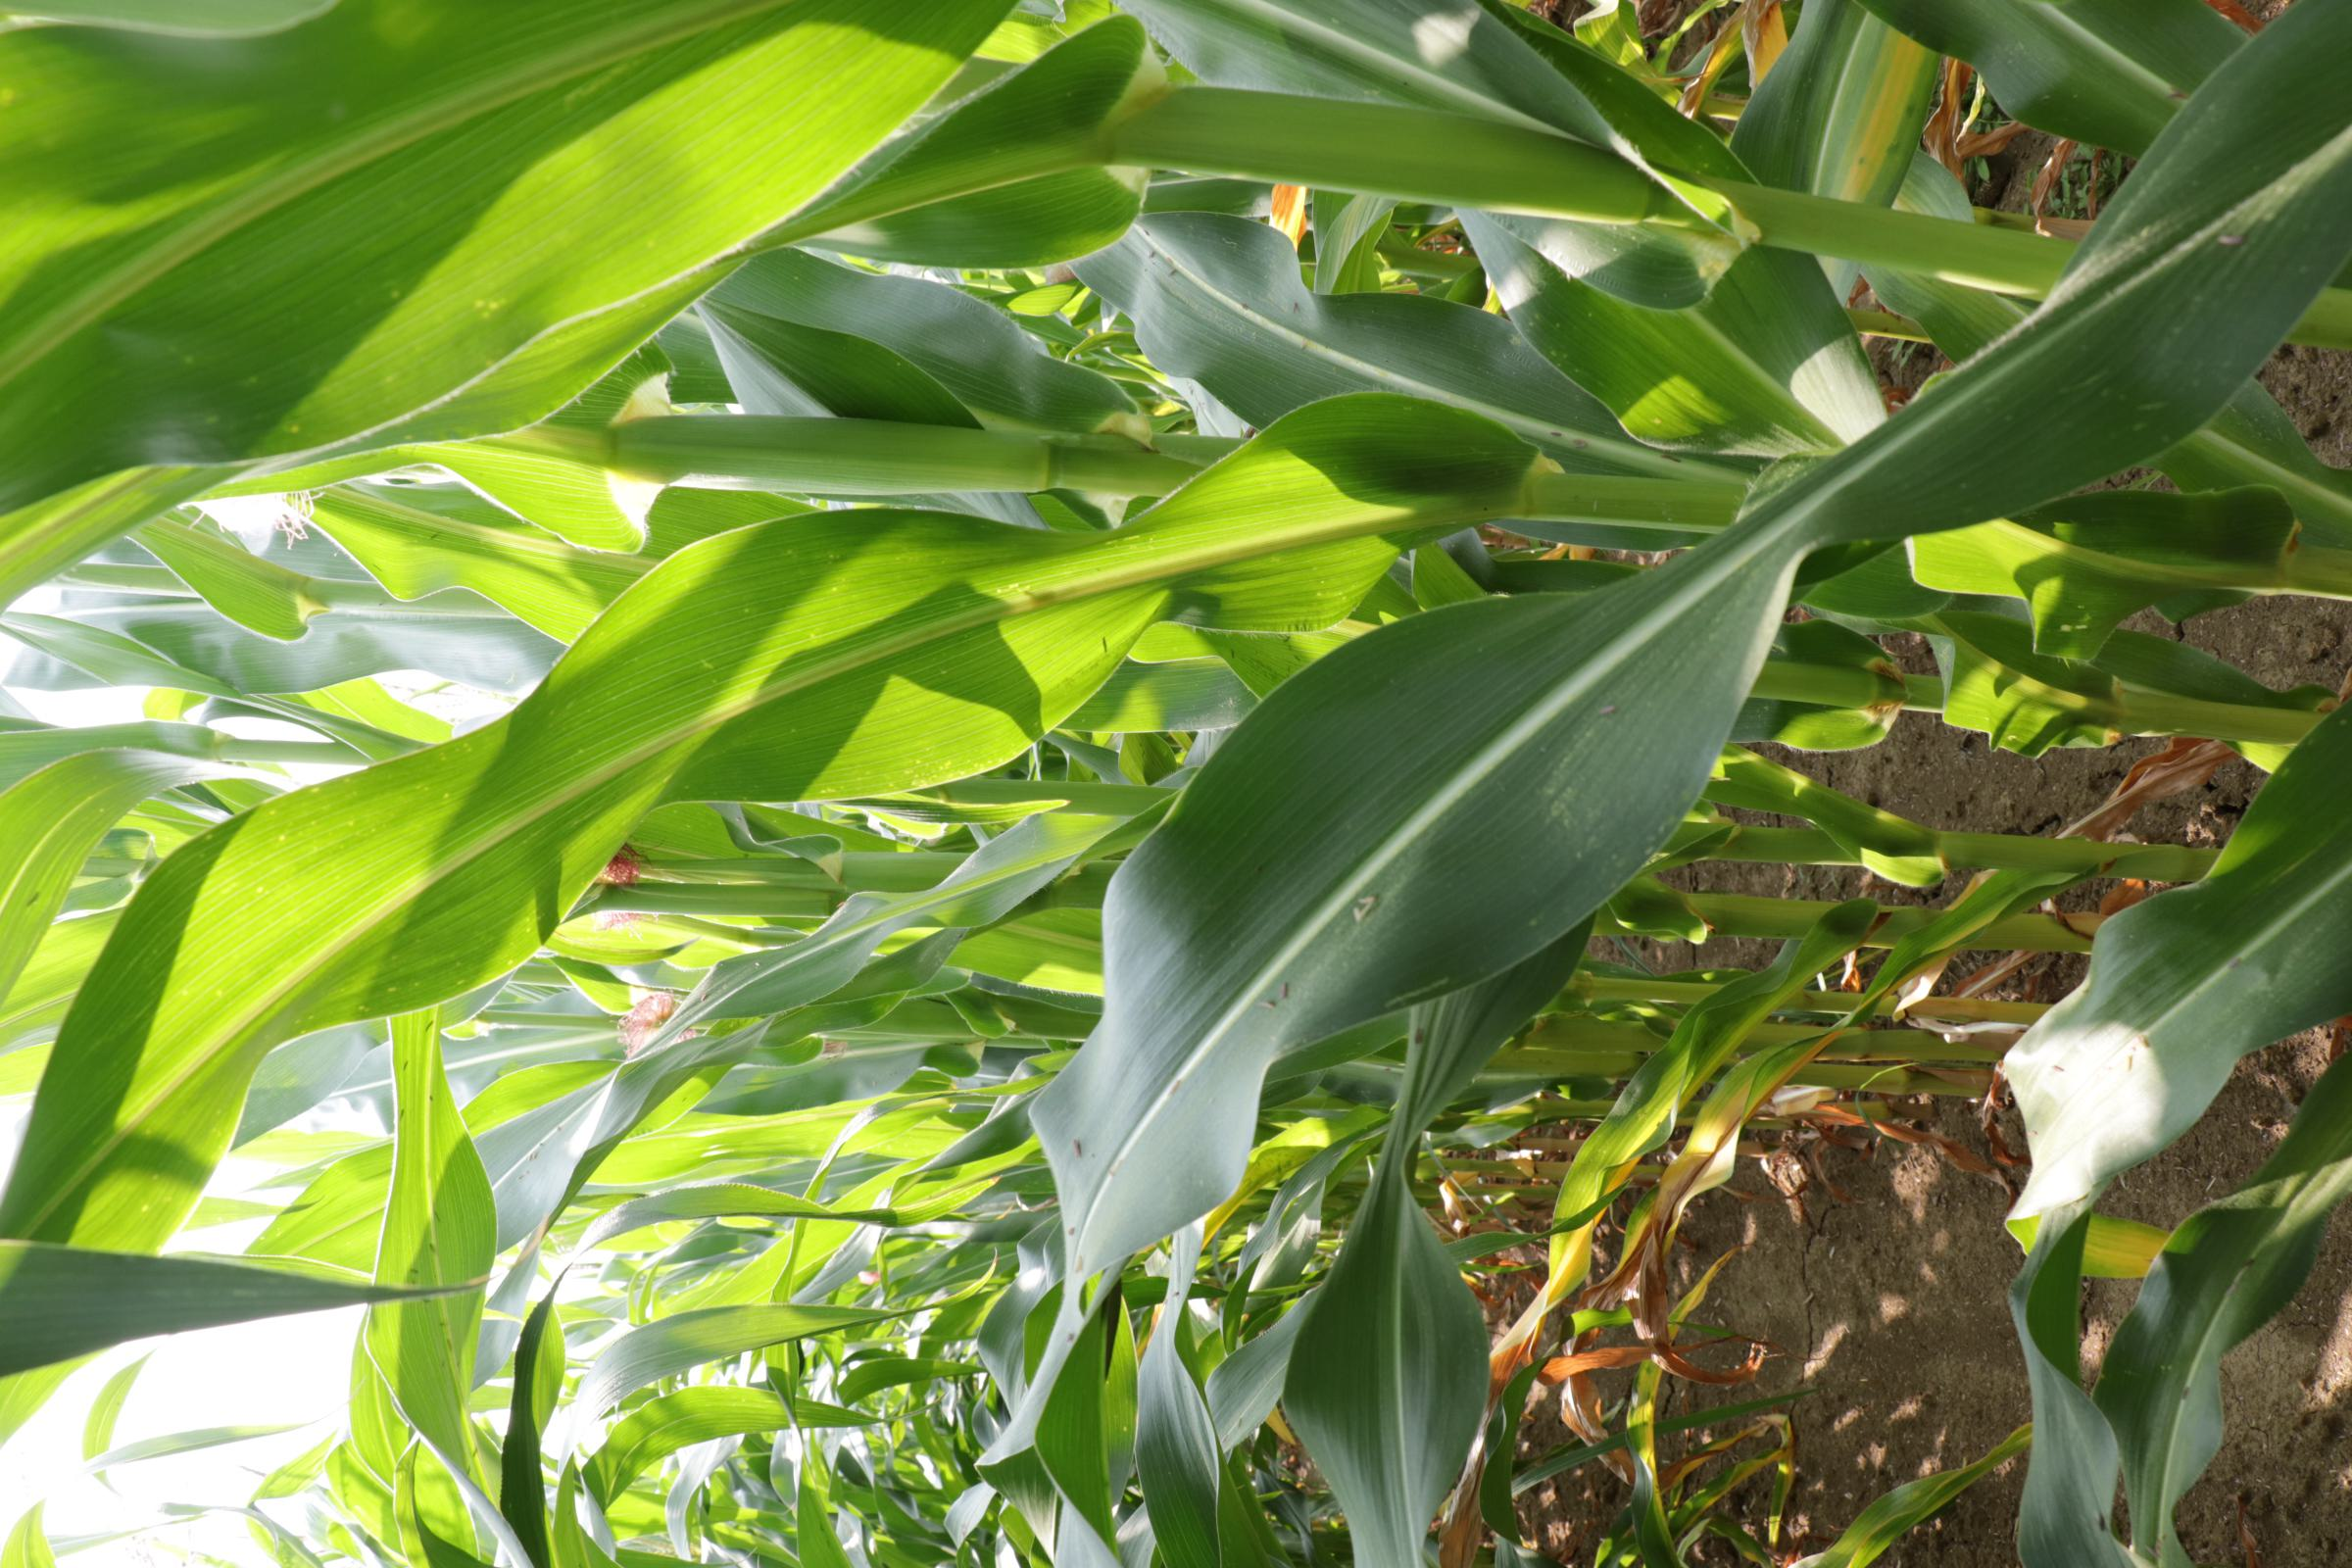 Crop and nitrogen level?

maize, reduced nitrogen fertilisation
